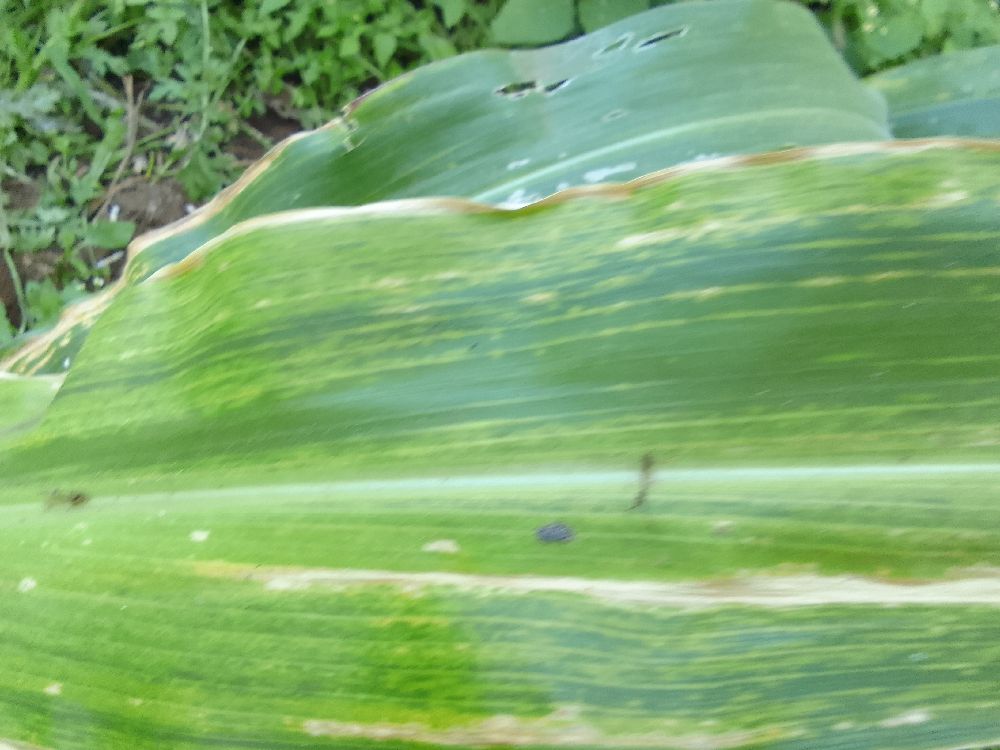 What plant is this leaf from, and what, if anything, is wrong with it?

maize, maize lethal necrosis
